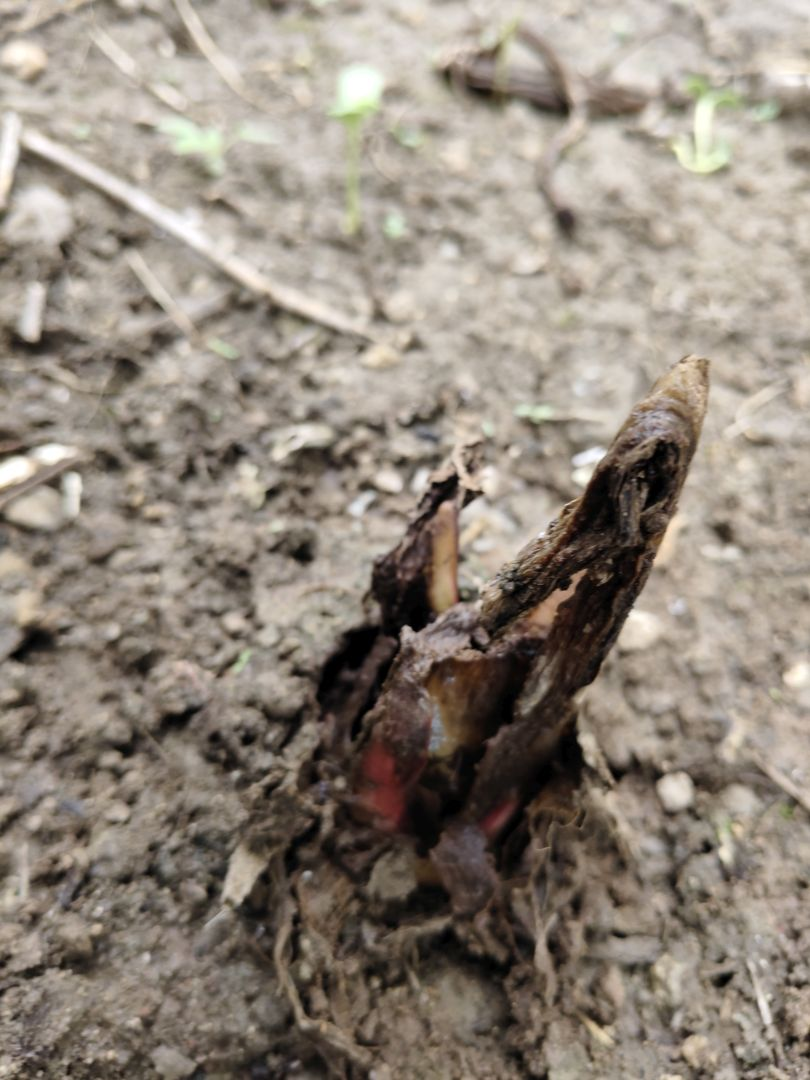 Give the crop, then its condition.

taro, root rot
